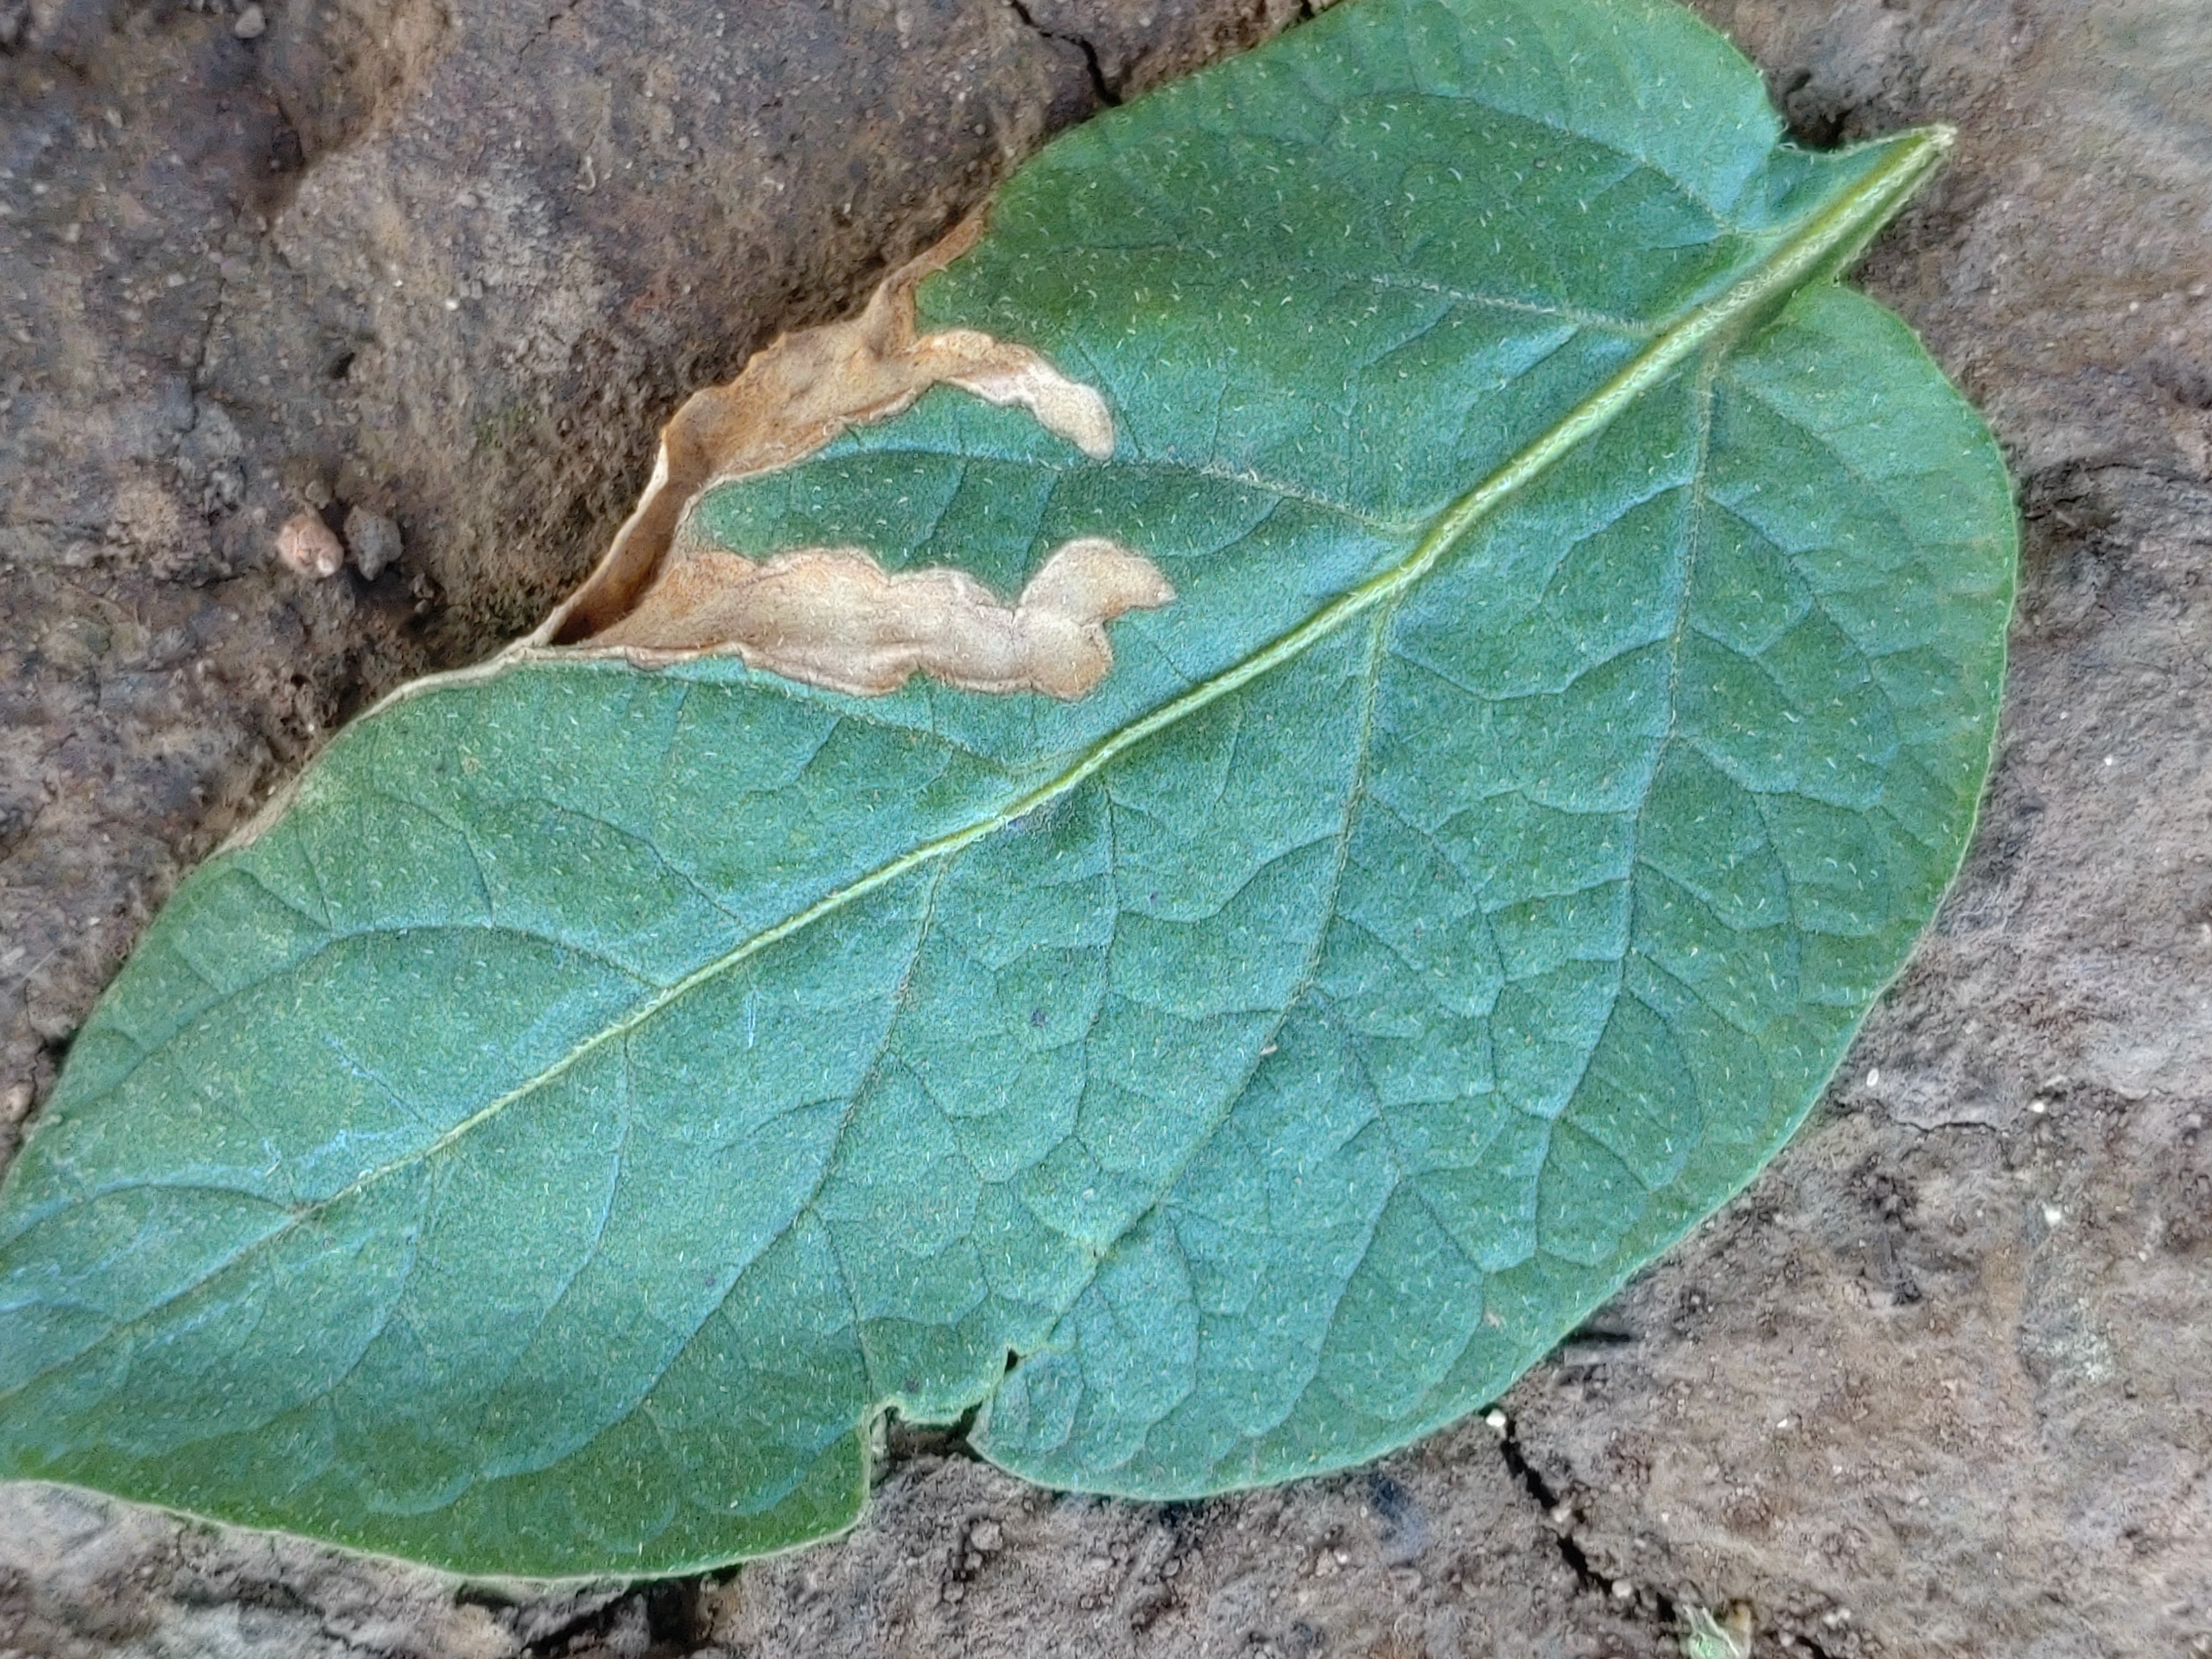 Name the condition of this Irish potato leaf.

early blight
